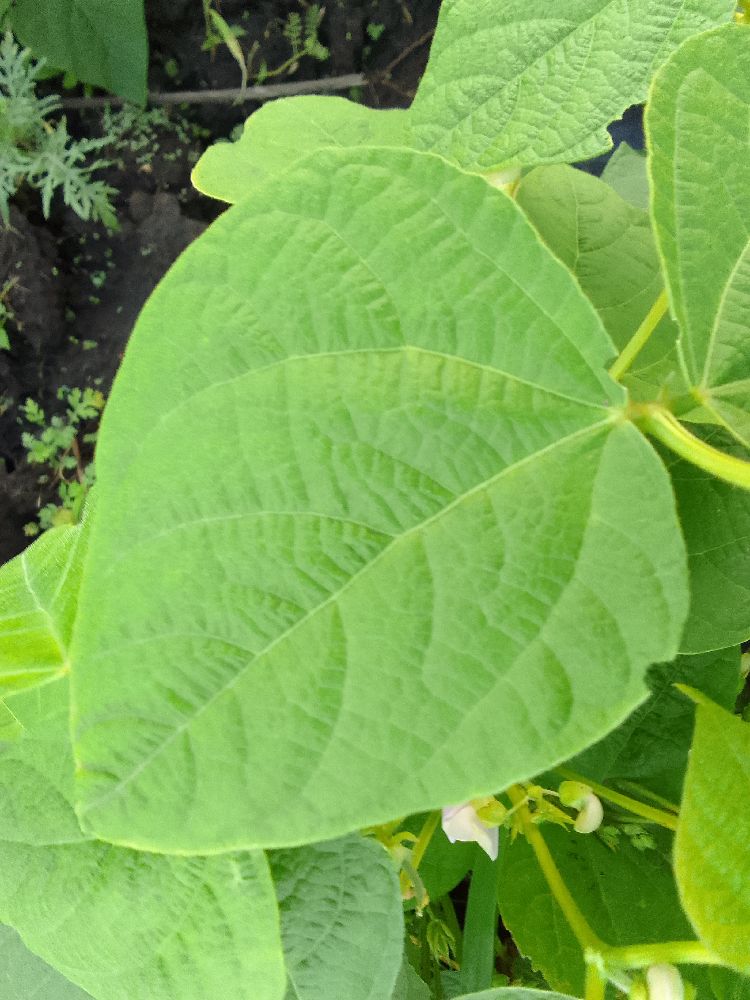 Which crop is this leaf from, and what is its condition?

common bean, healthy
